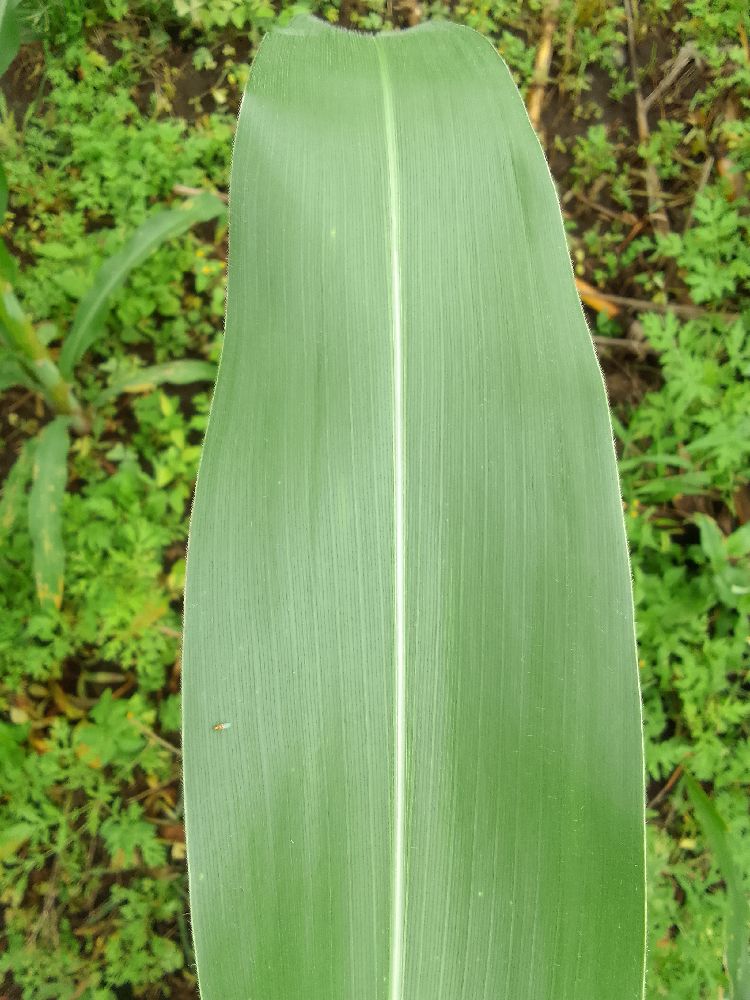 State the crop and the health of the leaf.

maize, healthy
